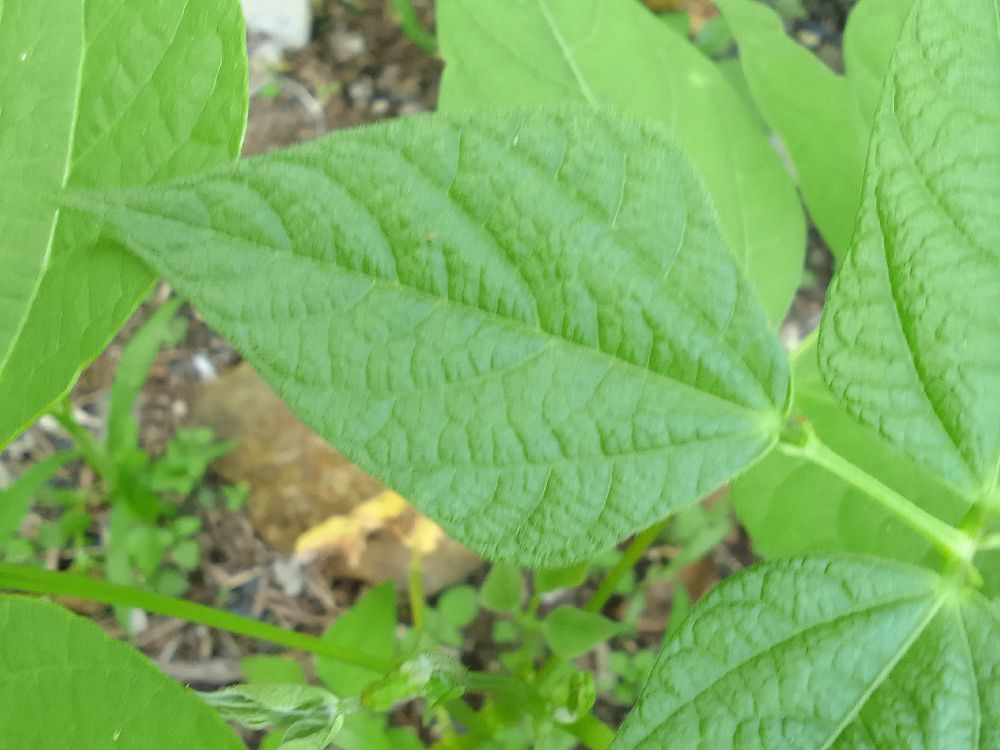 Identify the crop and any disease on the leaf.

common bean, healthy
